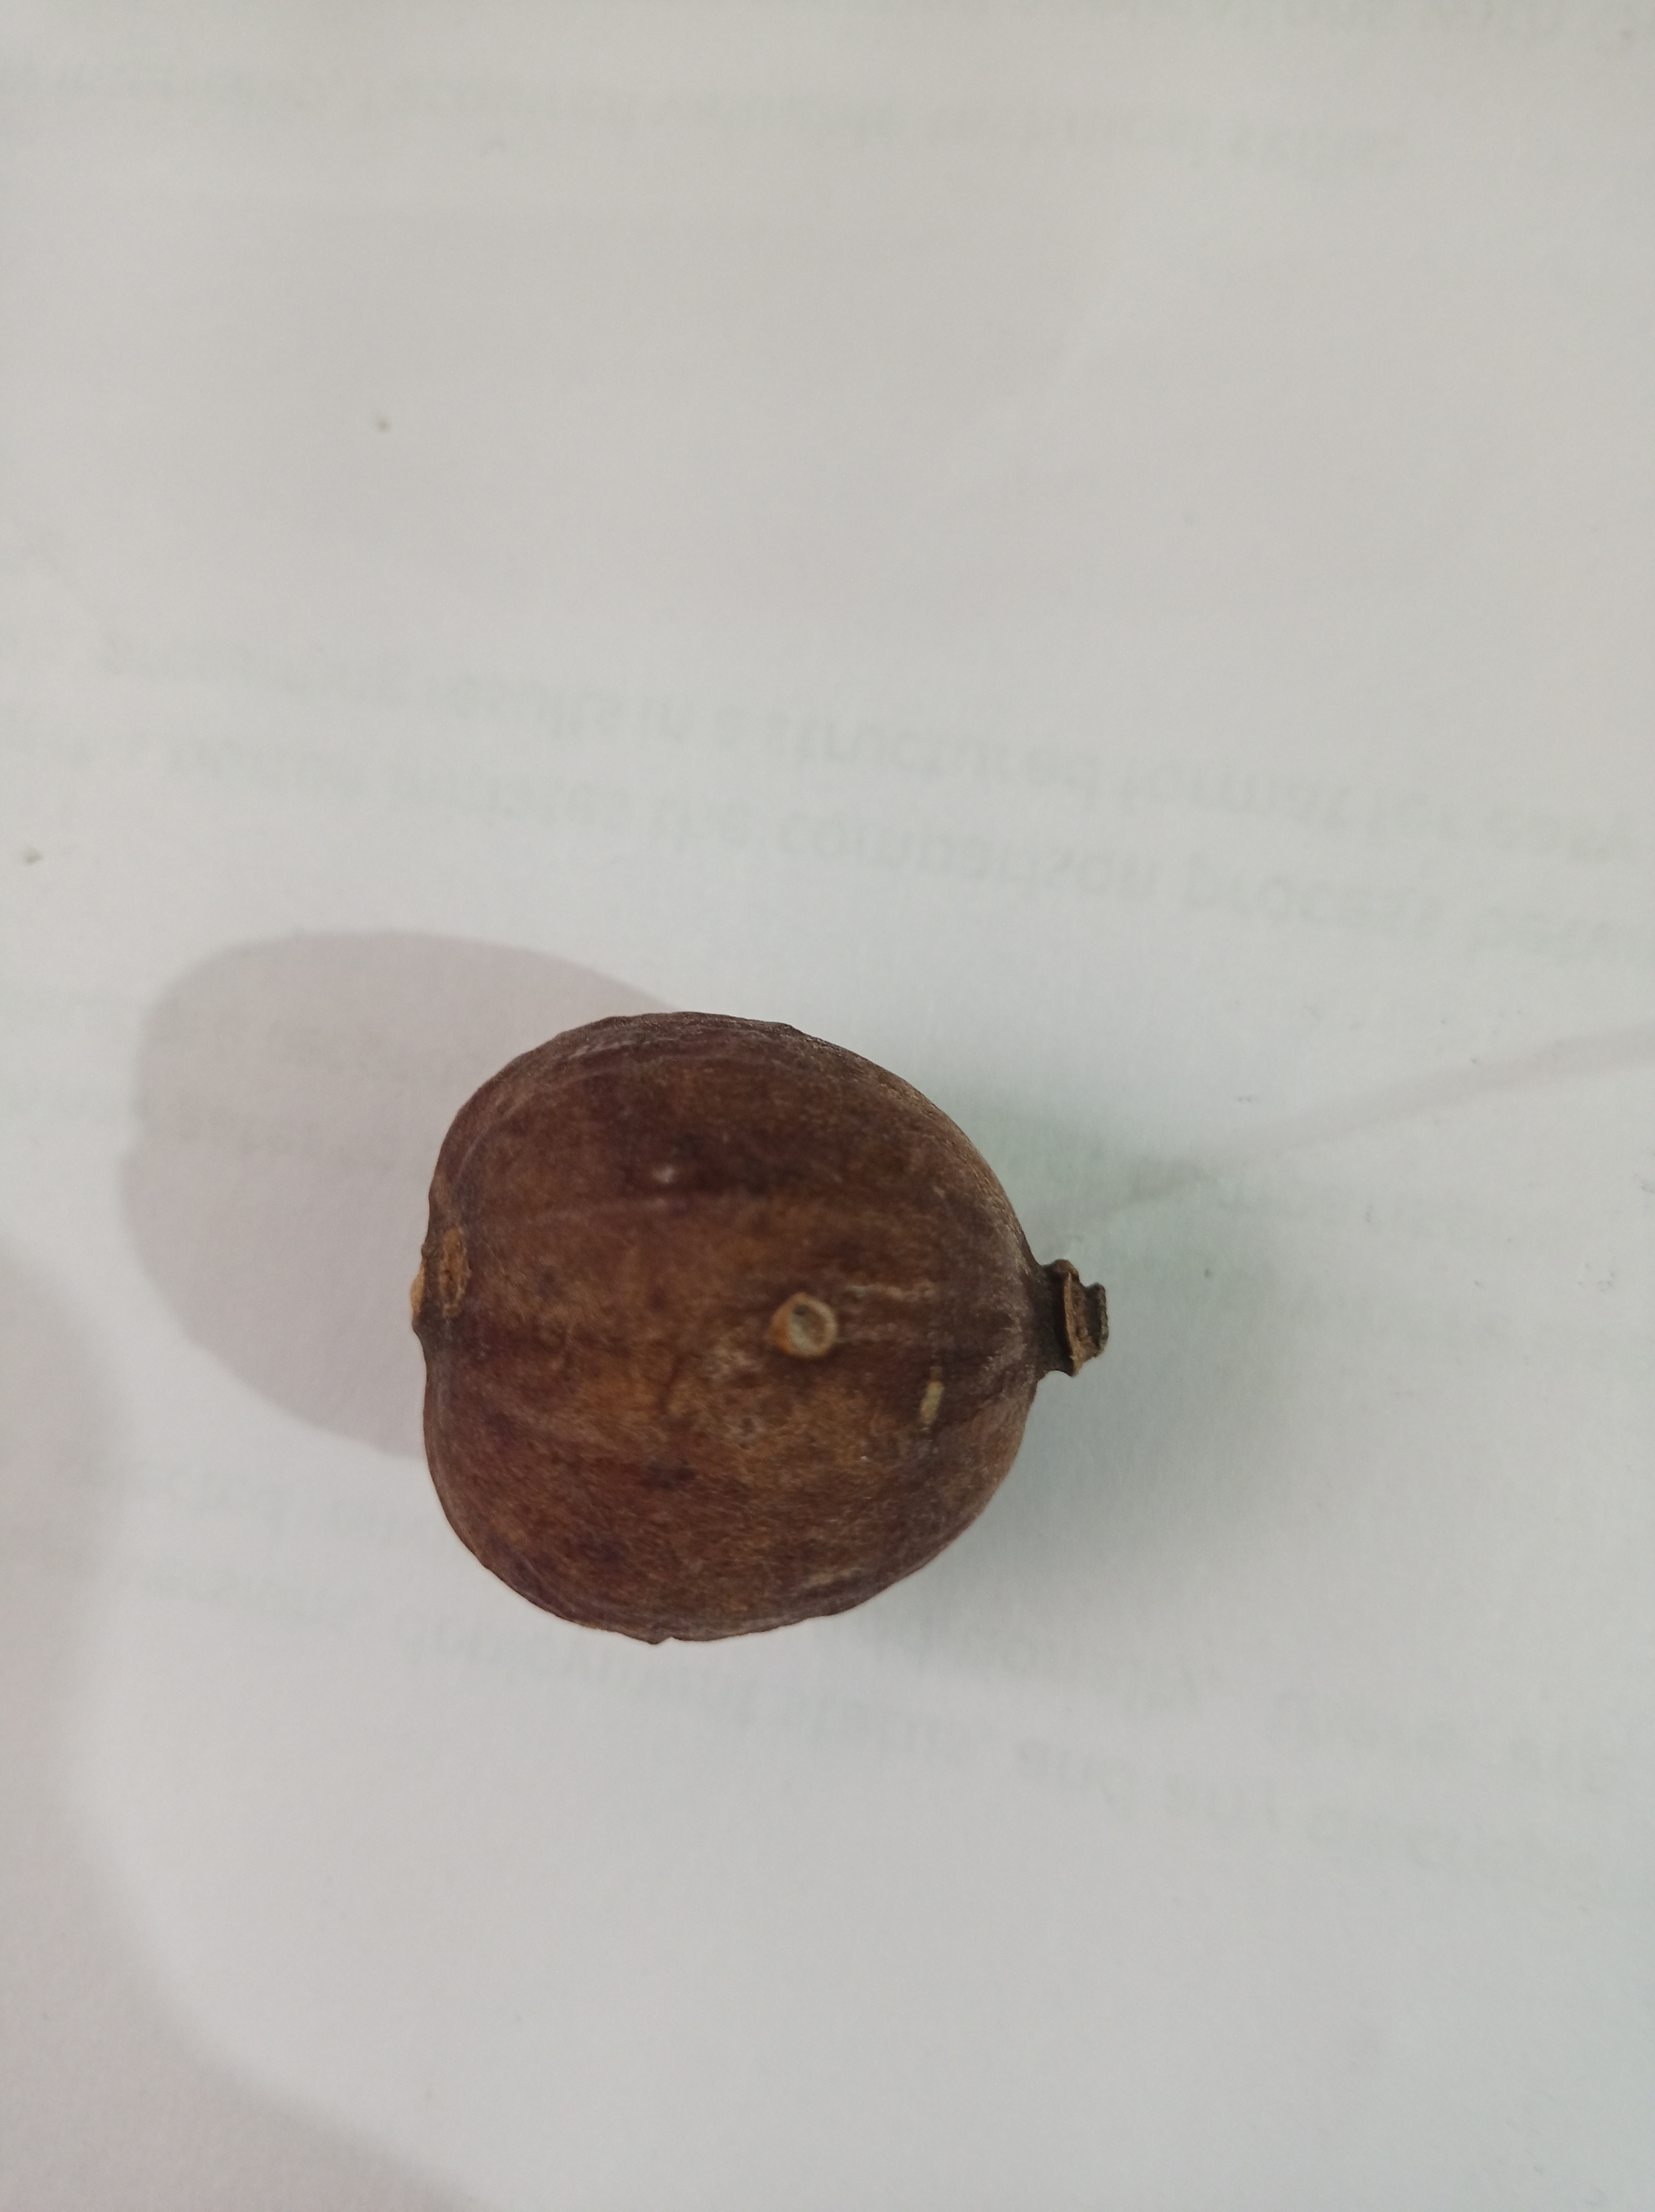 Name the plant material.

madanphal
